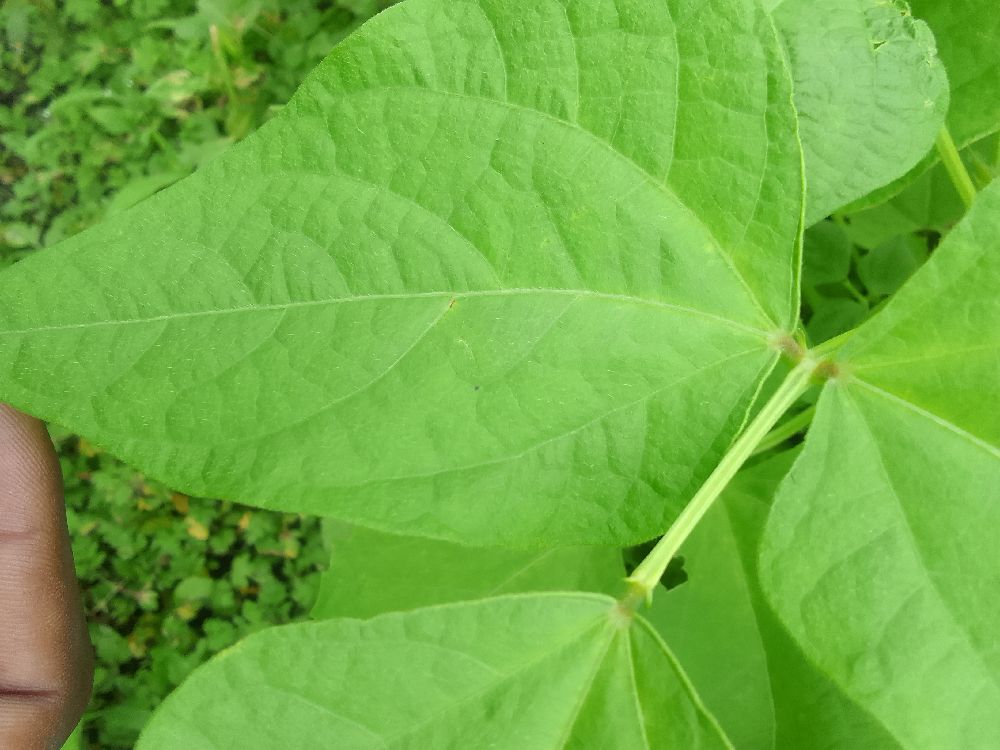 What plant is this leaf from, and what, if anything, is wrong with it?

common bean, healthy
